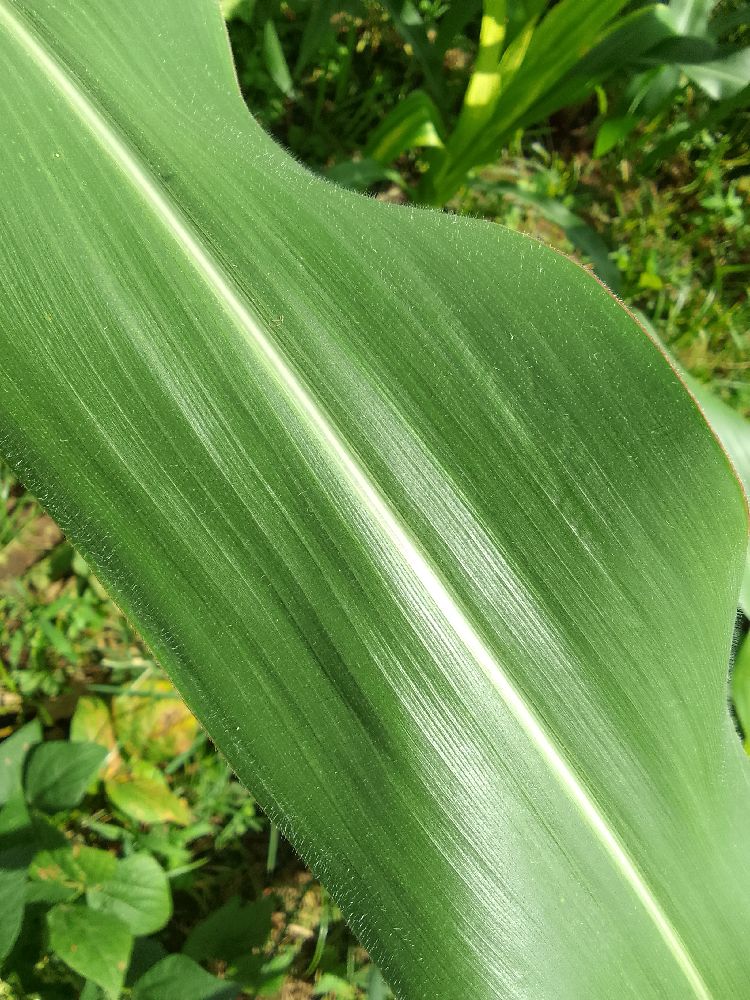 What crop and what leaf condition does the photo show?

maize, healthy
